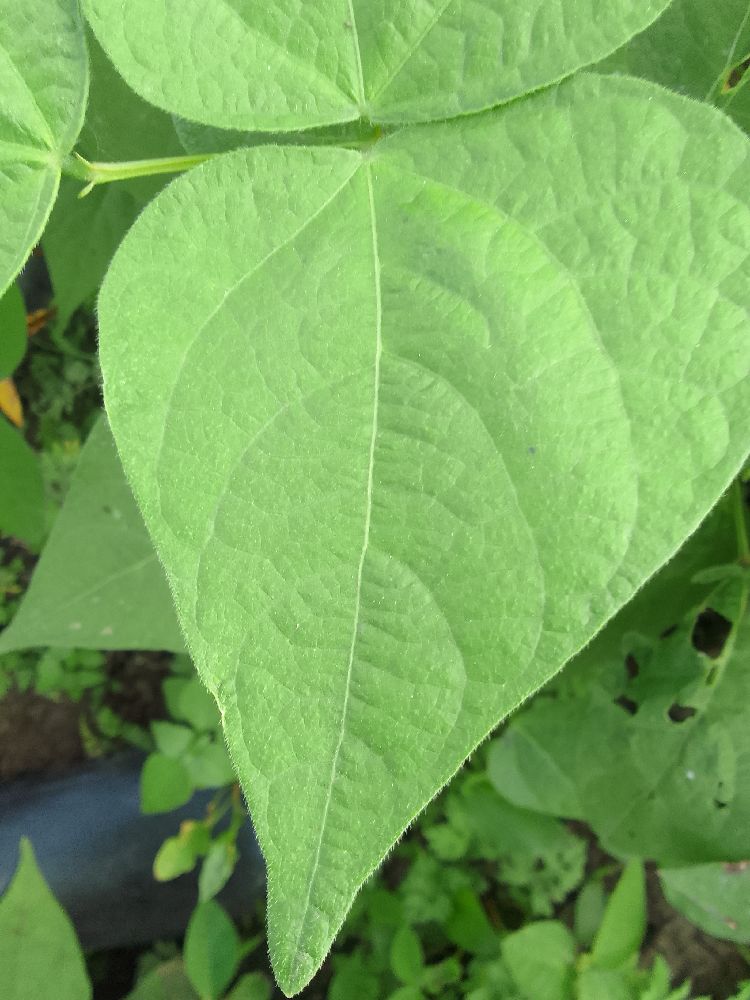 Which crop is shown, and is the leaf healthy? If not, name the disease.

common bean, healthy
